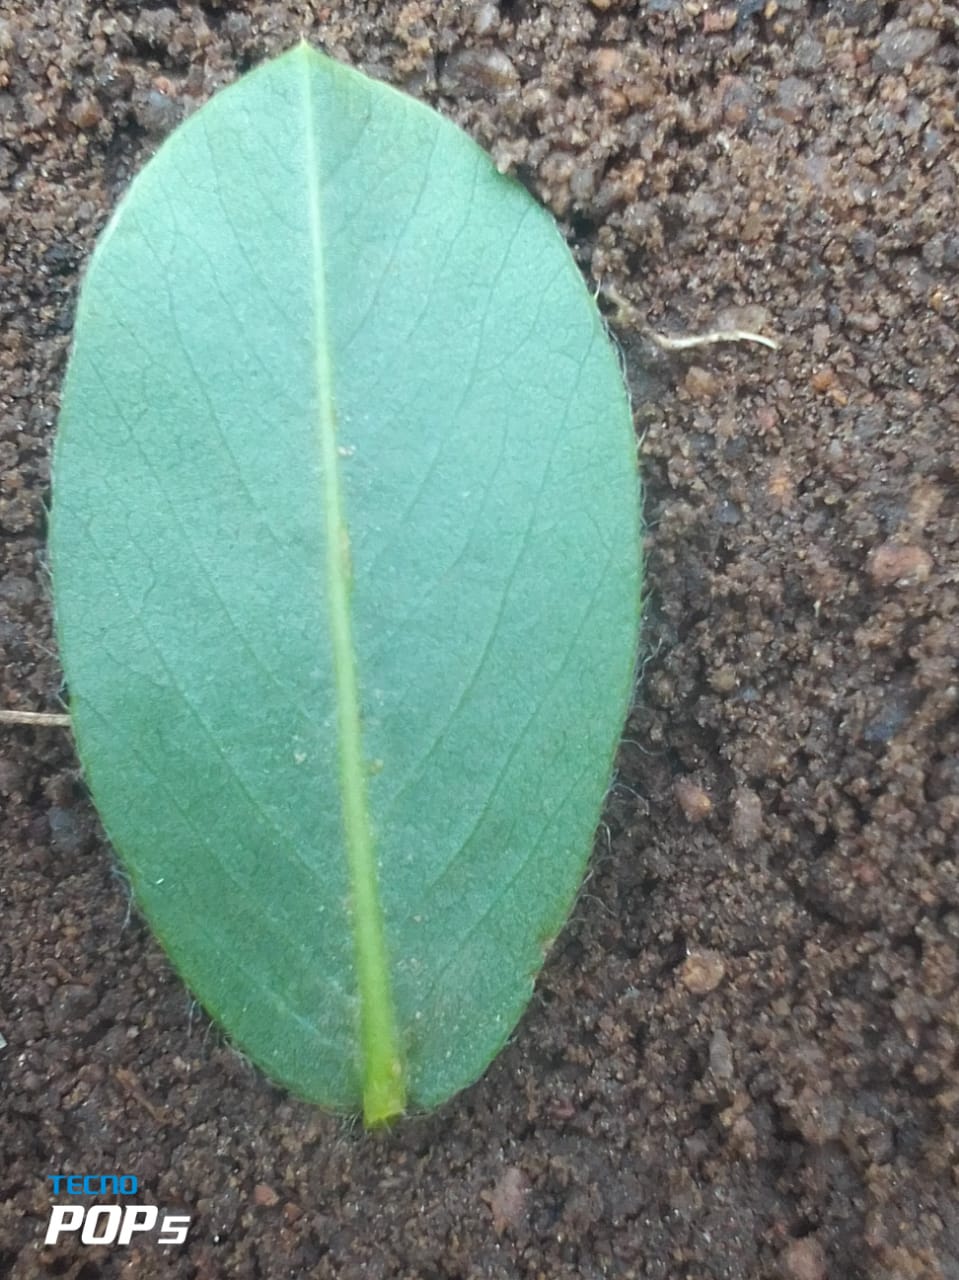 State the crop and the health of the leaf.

peanut, healthy leaves
